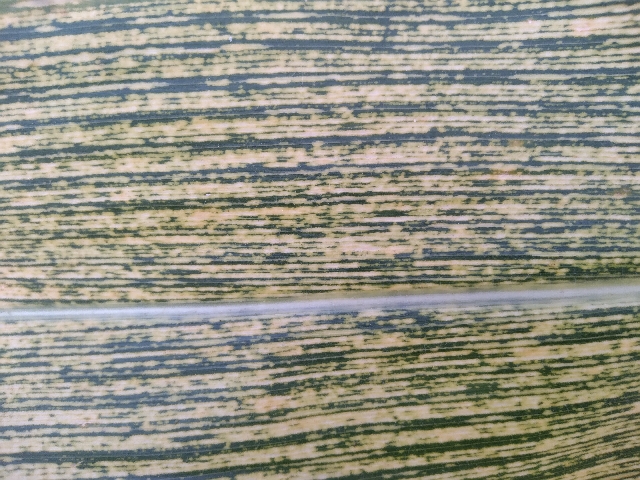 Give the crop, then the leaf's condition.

maize, maize streak virus
